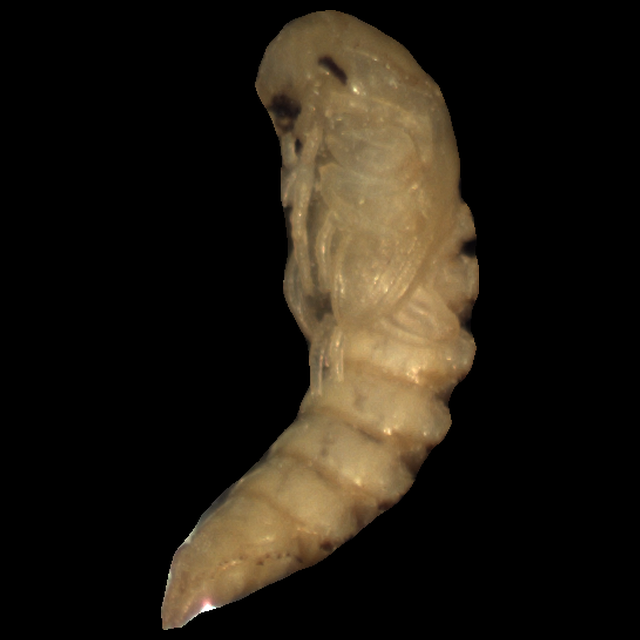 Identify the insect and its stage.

mealworm pupa
